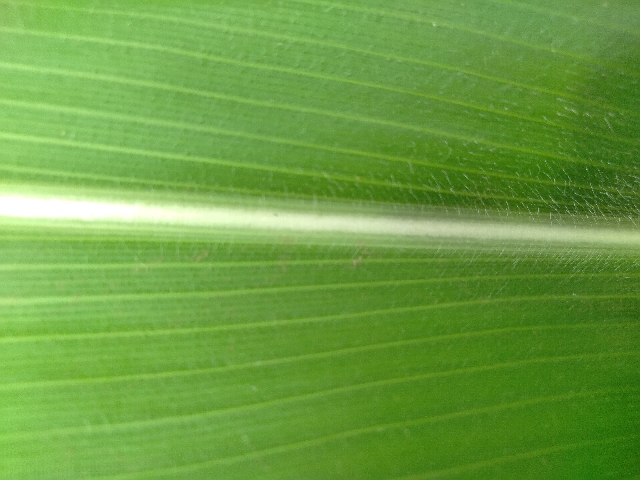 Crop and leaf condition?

maize, healthy
